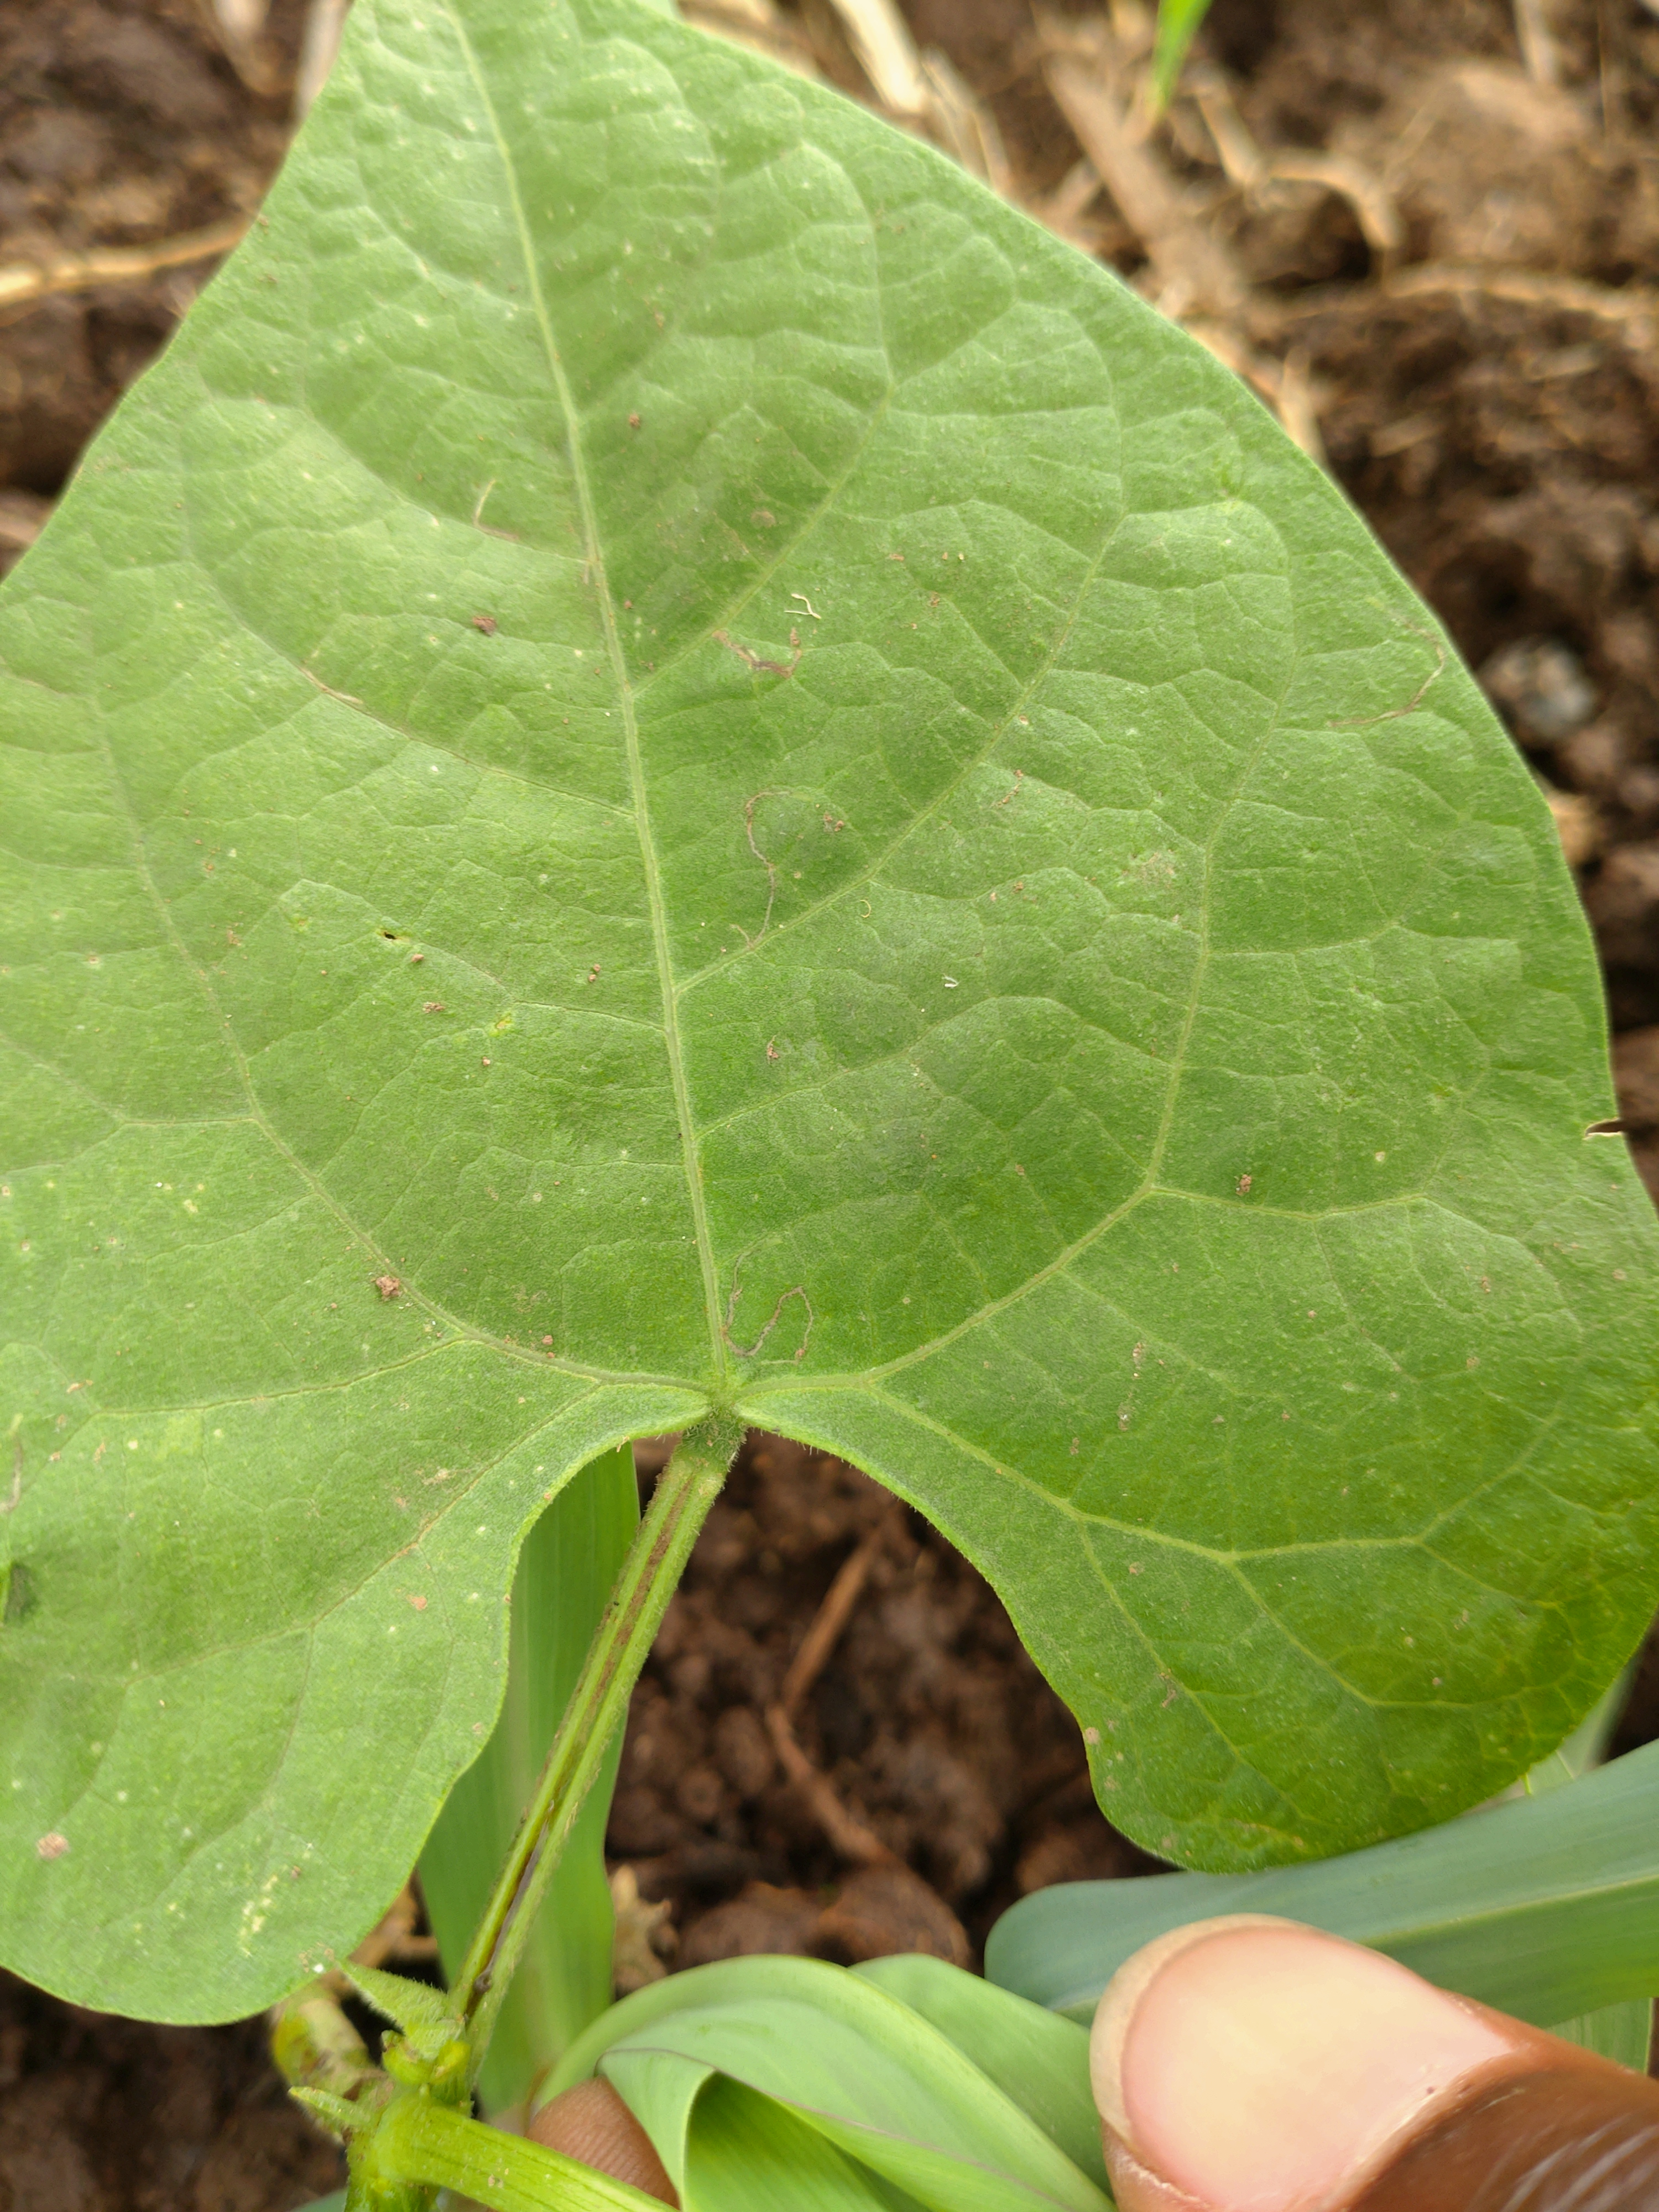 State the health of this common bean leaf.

healthy
